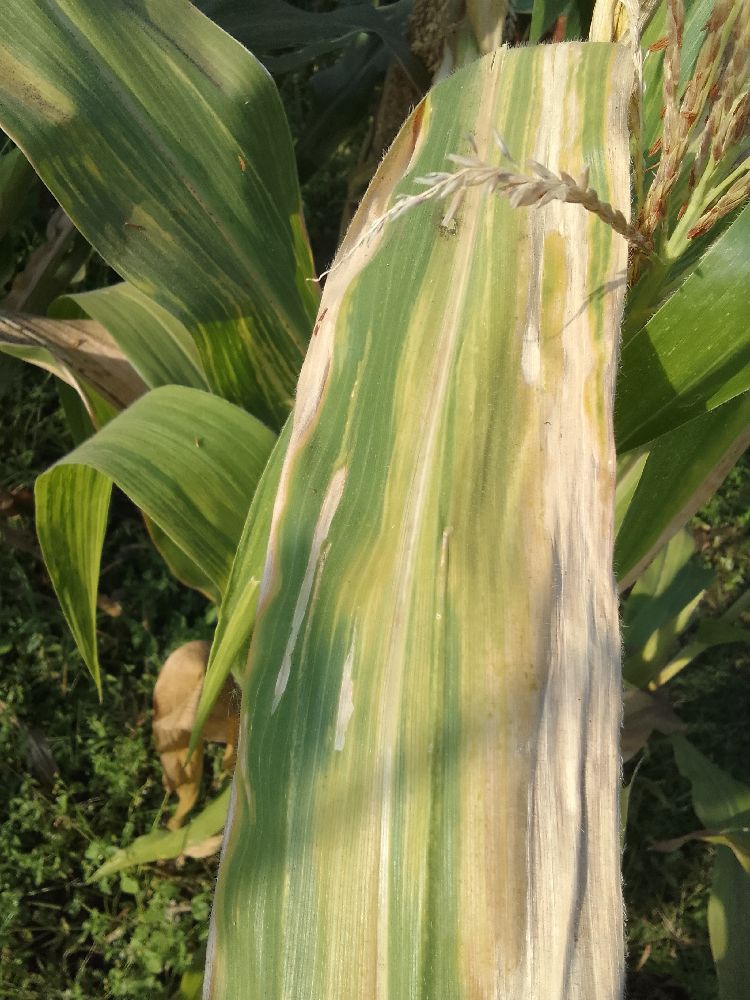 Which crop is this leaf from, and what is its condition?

maize, maize lethal necrosis
